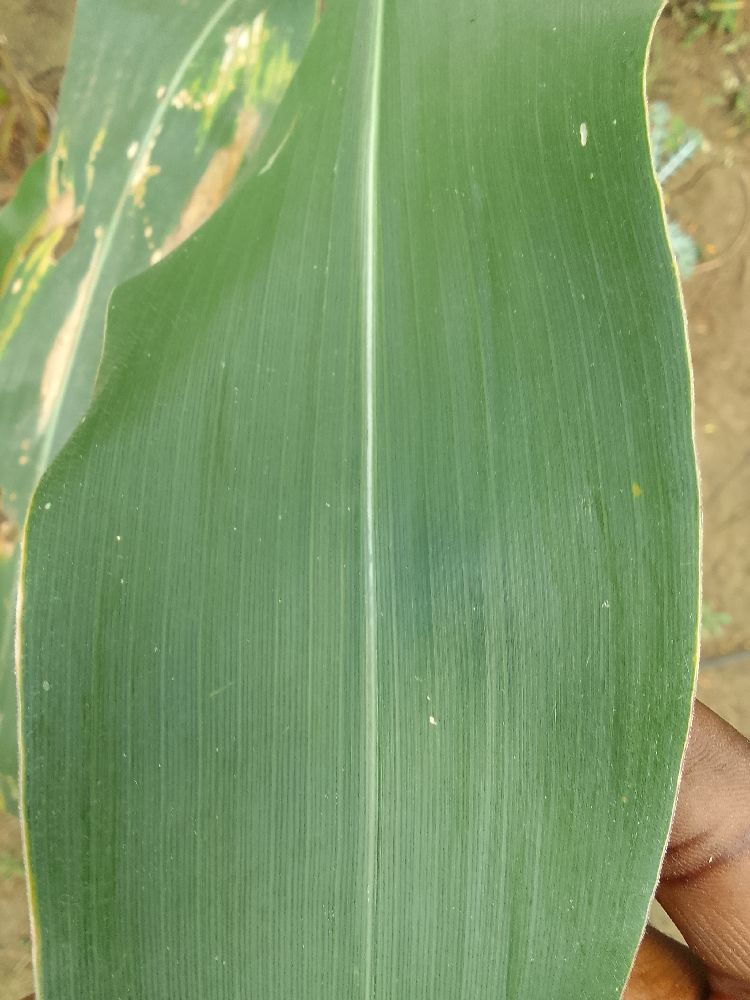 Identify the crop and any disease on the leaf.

maize, healthy
